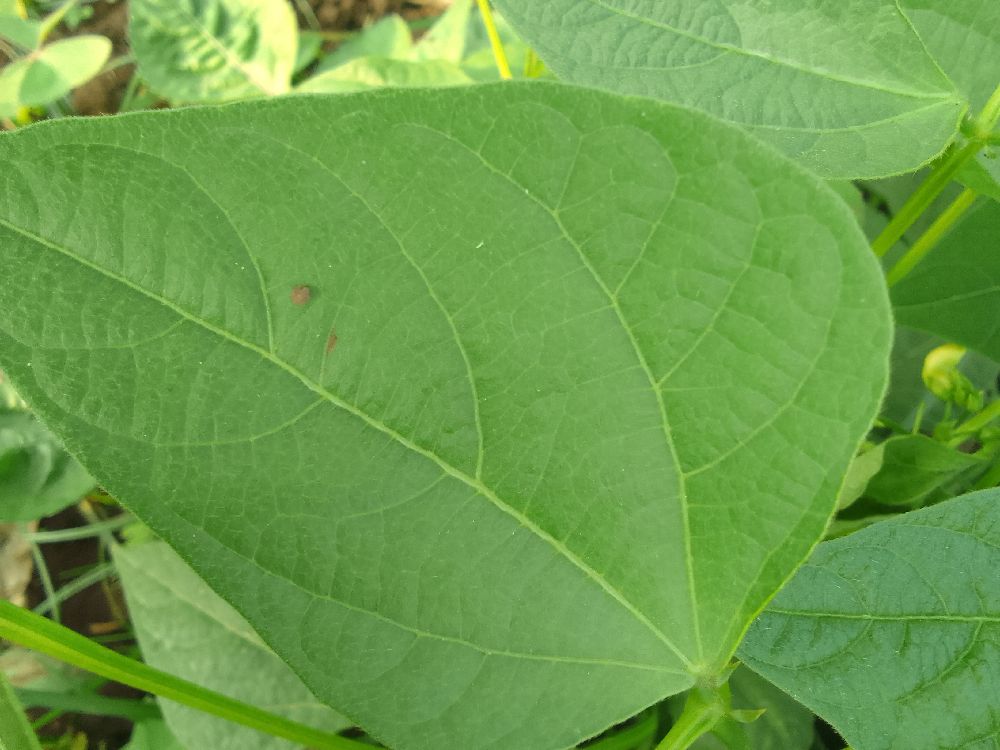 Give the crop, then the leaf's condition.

common bean, healthy
